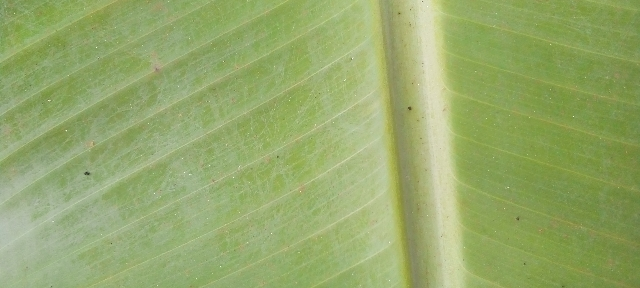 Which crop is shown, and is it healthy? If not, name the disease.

banana, healthy
